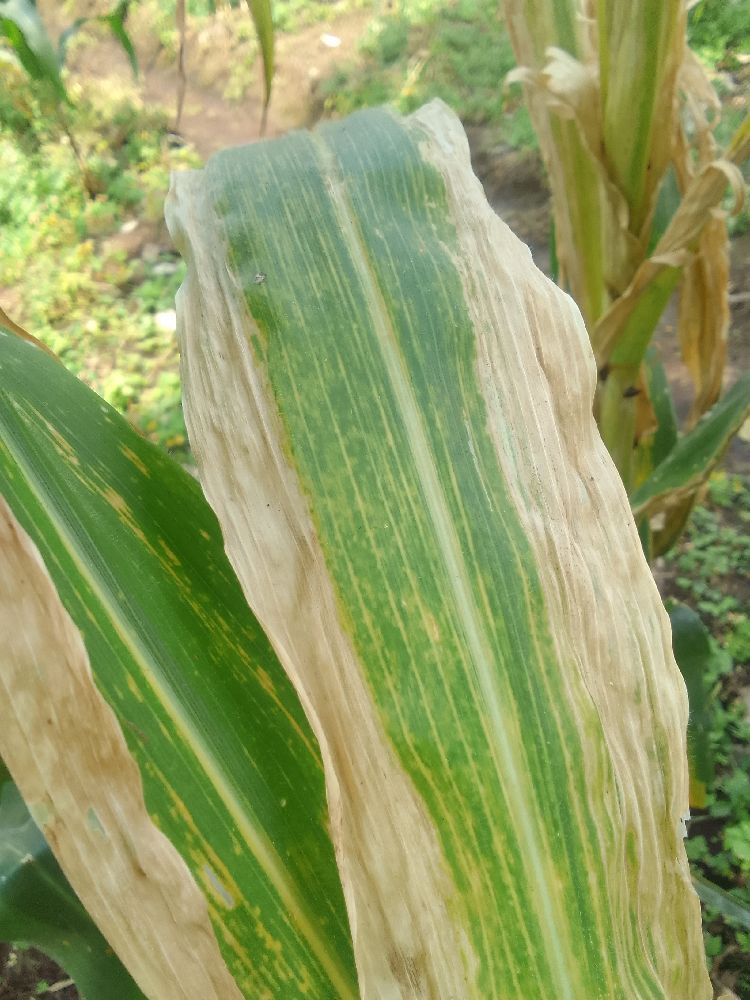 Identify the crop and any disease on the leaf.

maize, maize lethal necrosis
